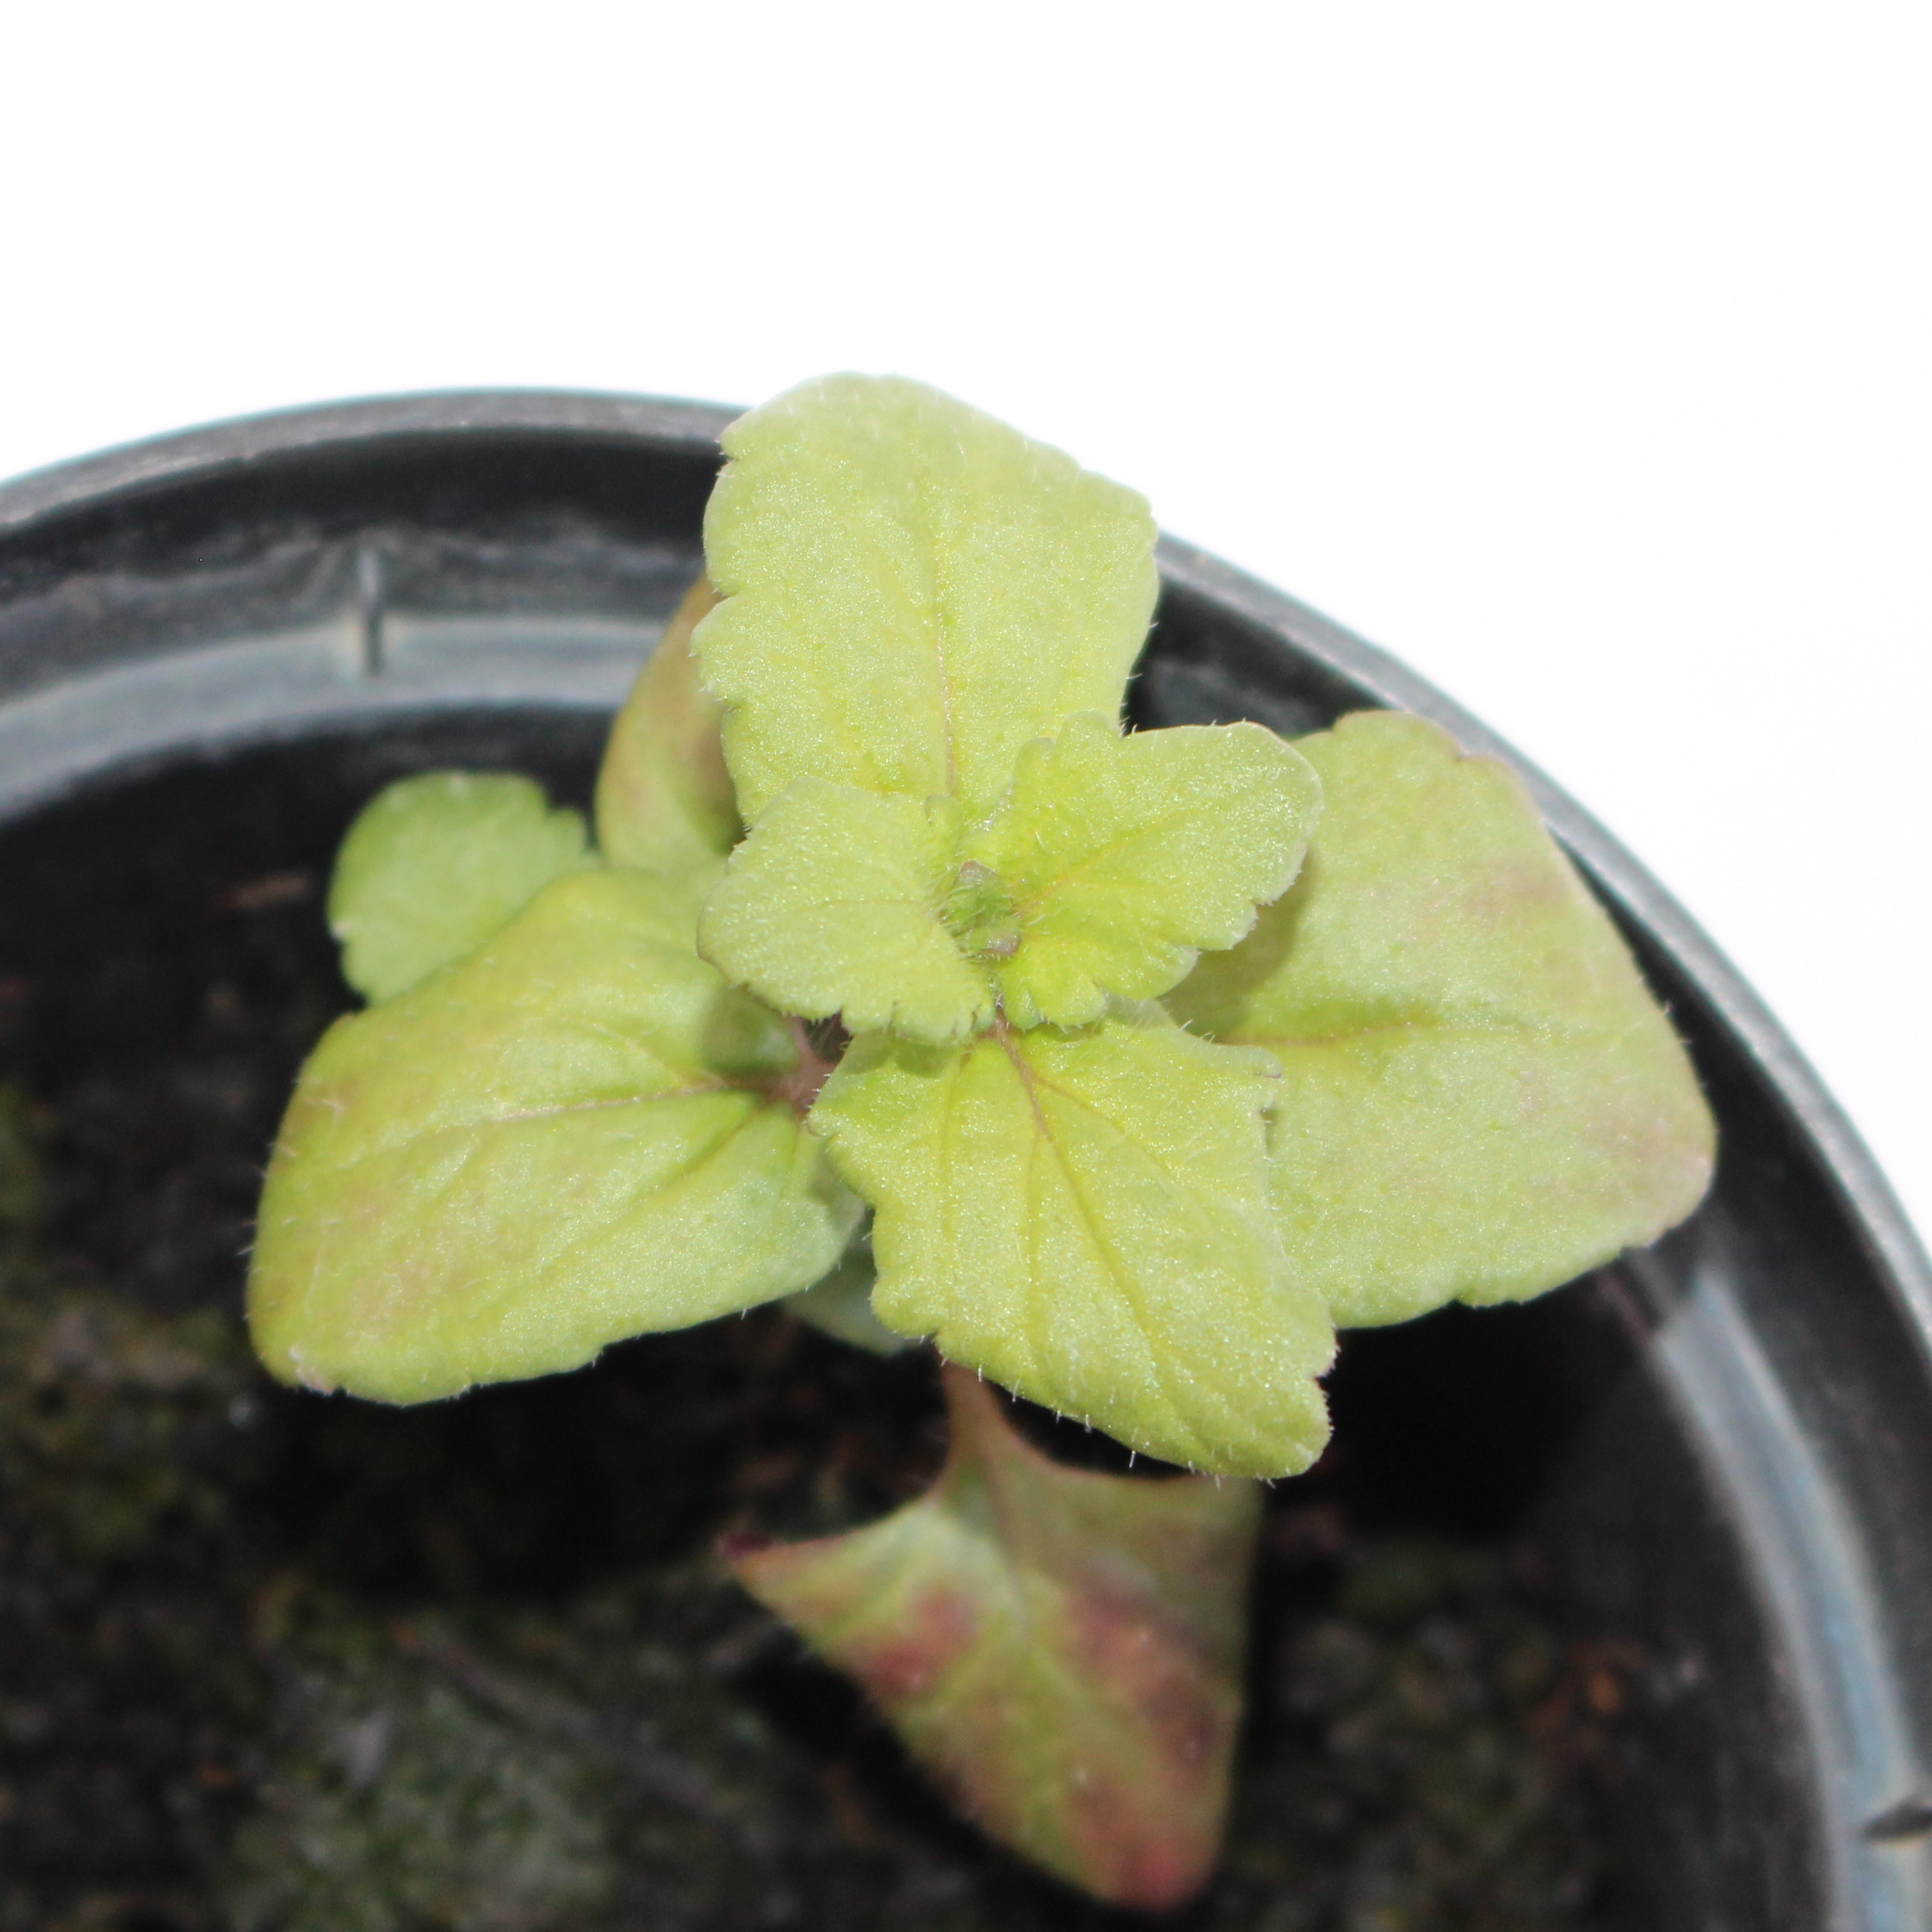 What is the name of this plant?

Veronica persica
